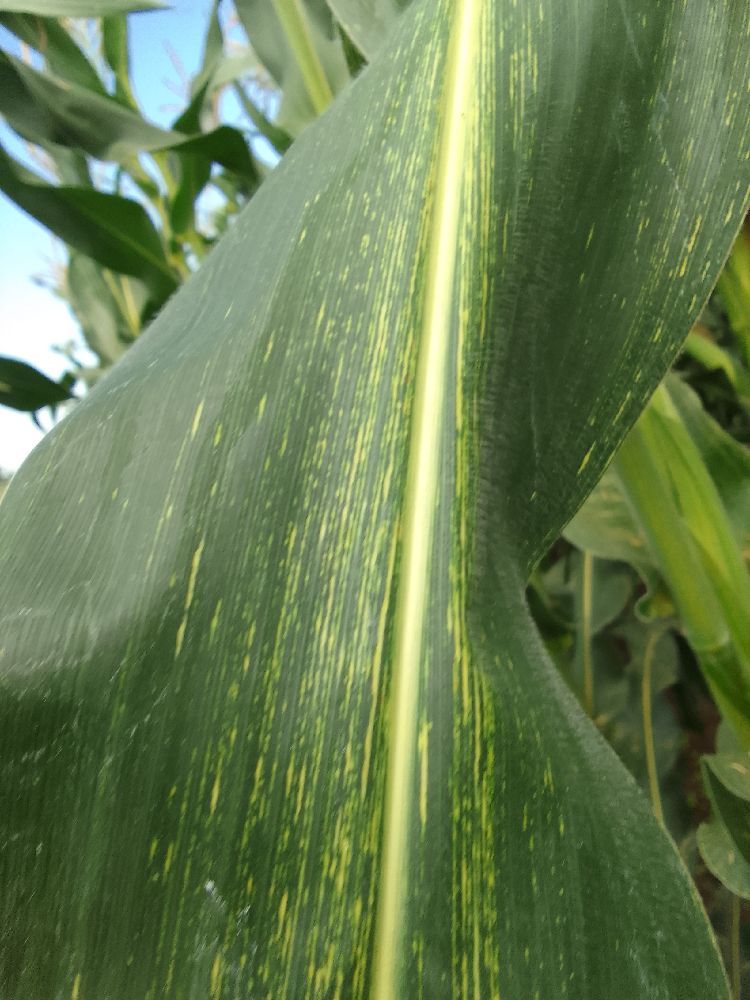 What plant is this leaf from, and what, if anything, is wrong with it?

maize, maize streak virus
